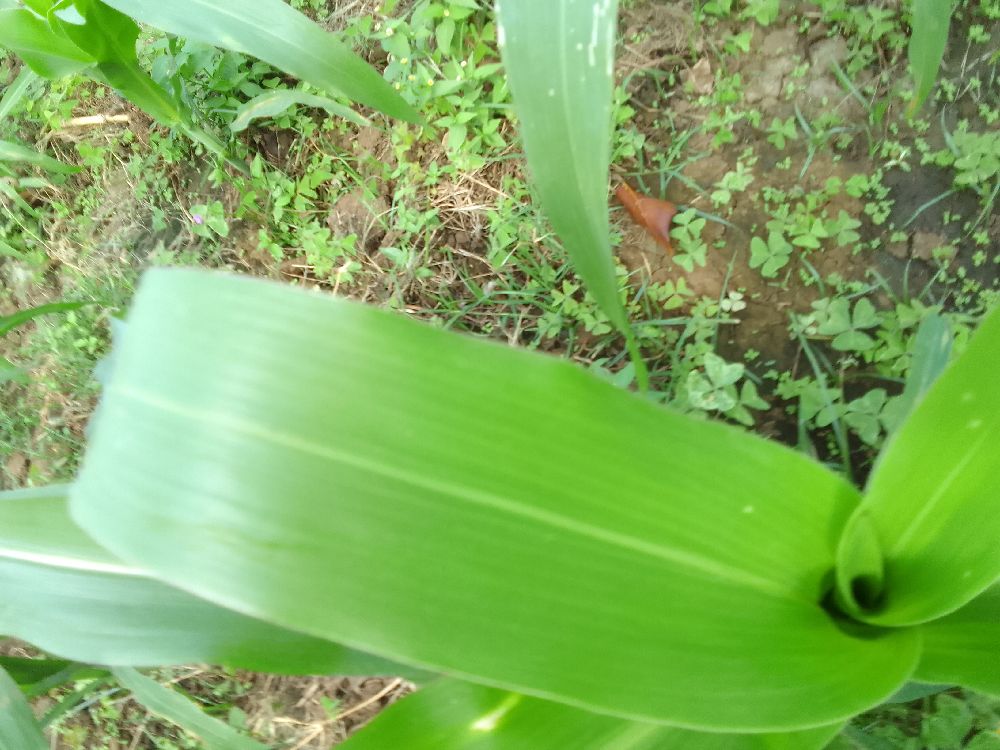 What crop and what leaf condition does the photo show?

maize, healthy
